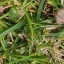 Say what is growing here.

grass
